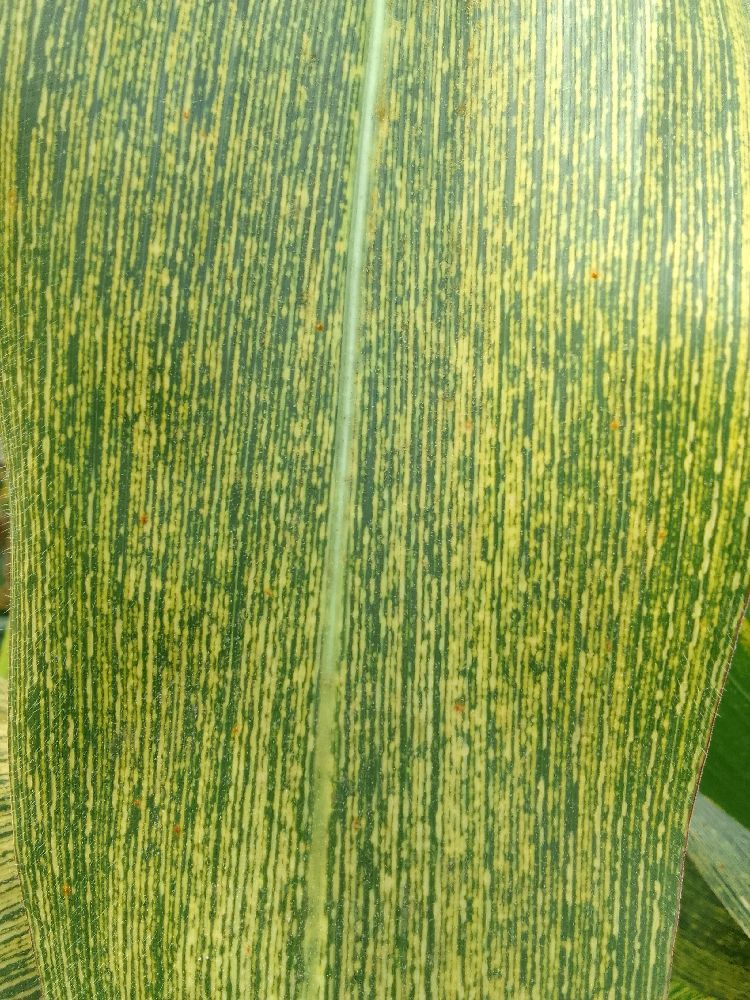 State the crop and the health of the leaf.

maize, maize streak virus
